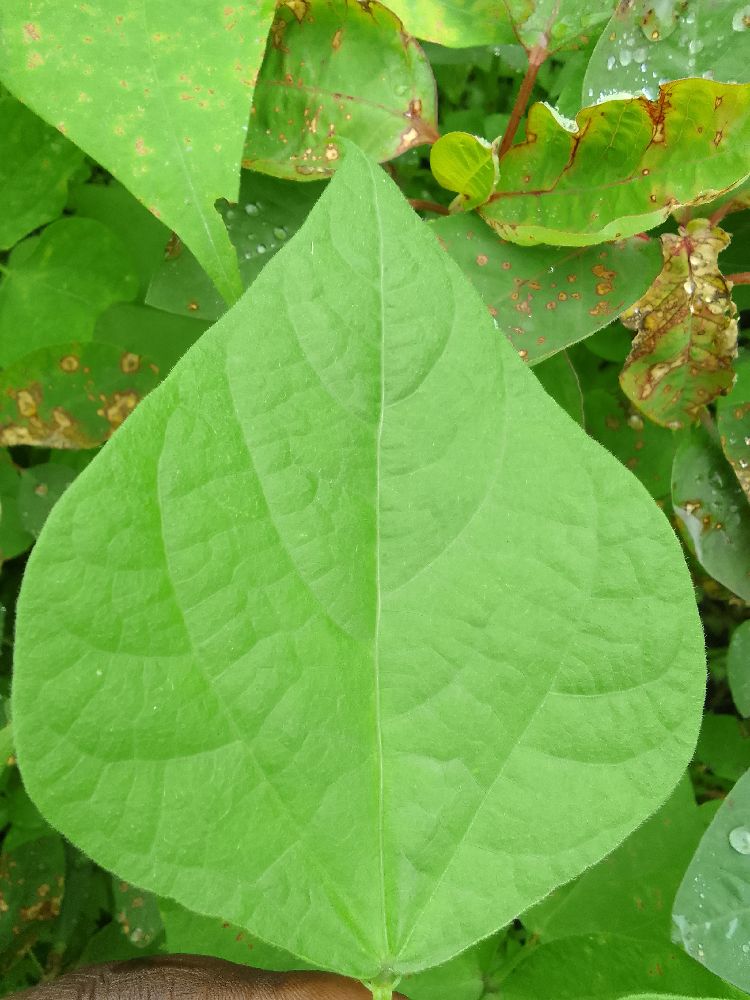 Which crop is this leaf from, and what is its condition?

common bean, healthy
